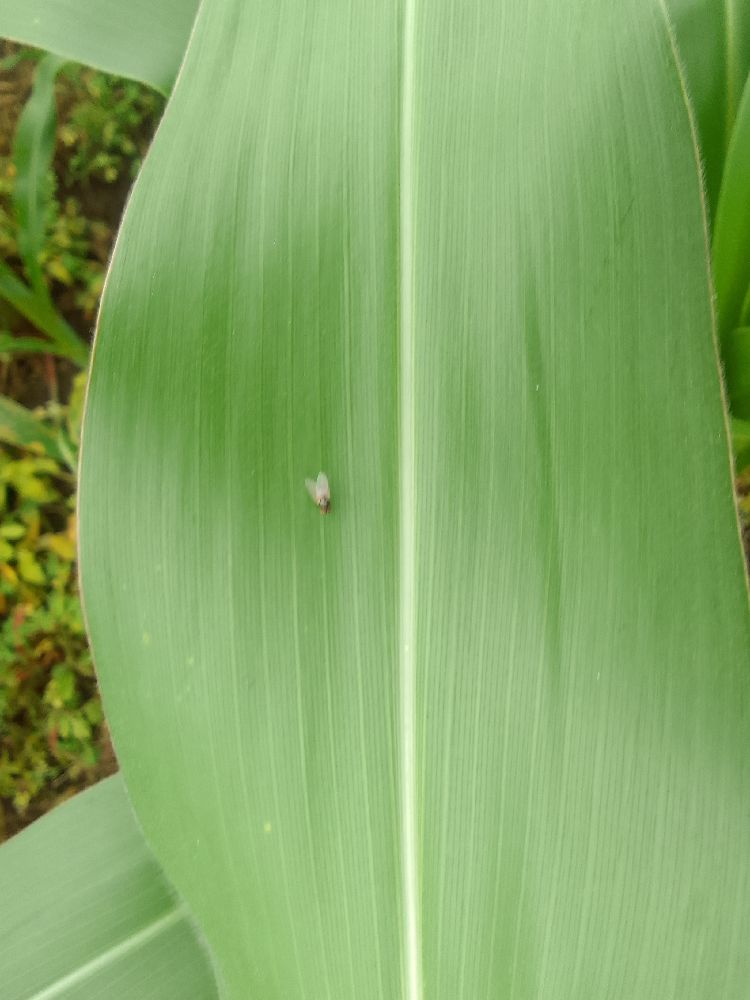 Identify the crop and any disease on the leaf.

maize, healthy
